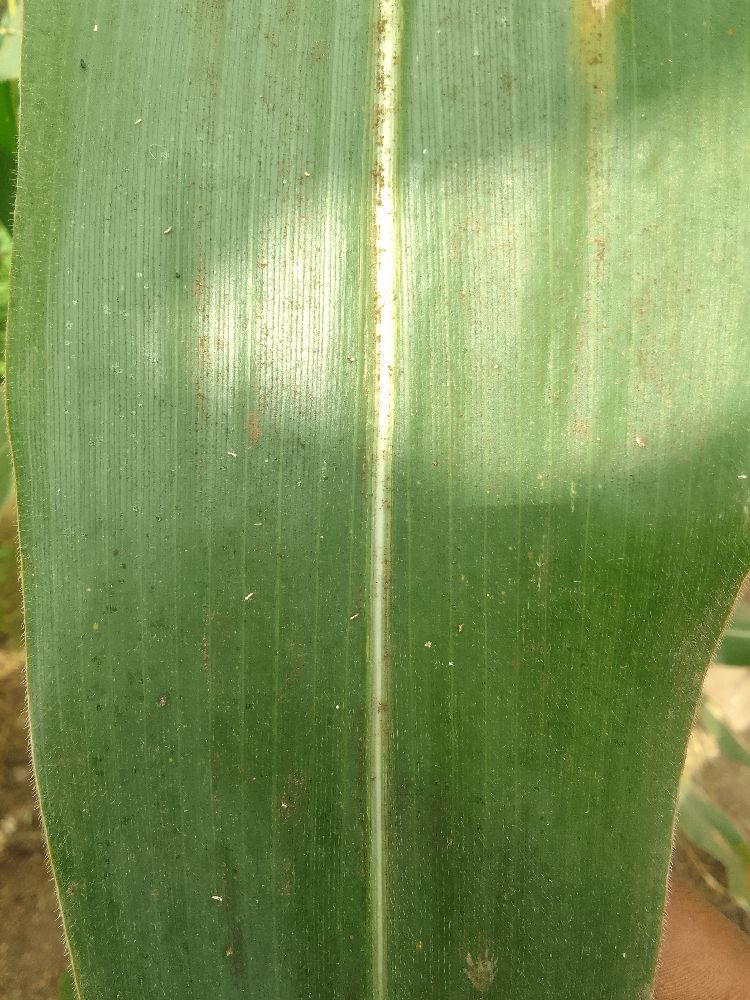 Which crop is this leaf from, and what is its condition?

maize, healthy
